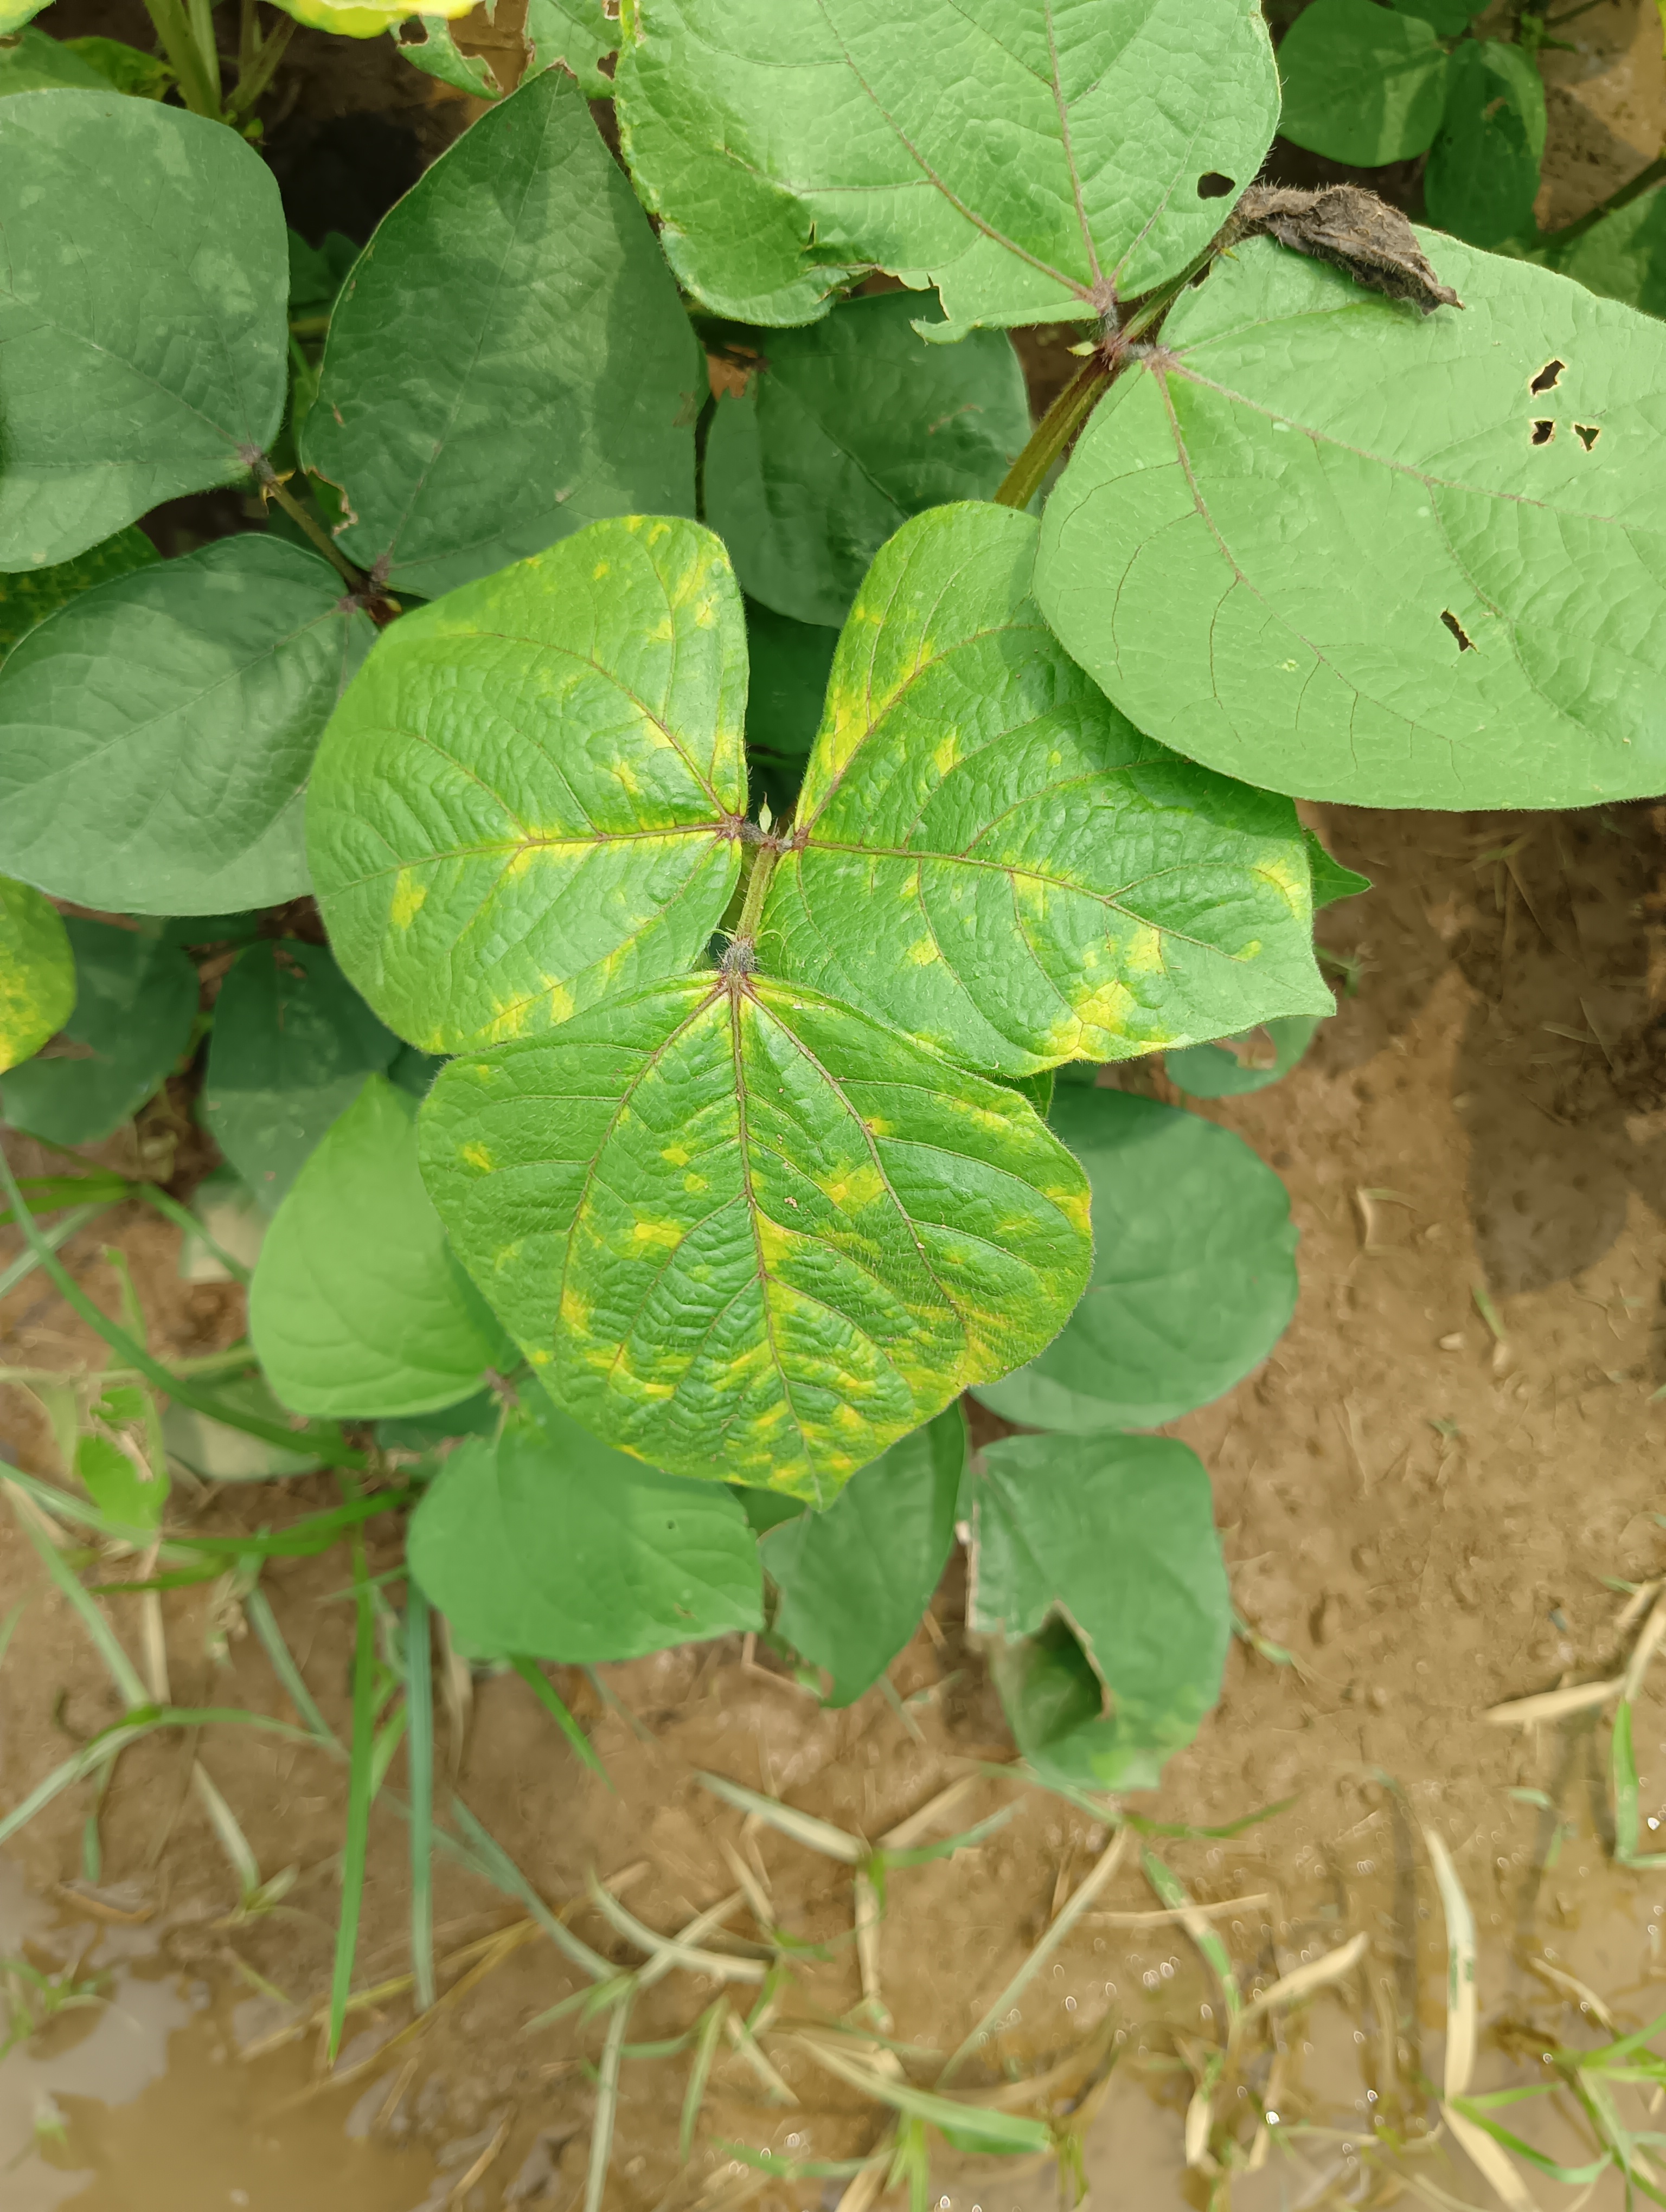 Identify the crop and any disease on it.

mungbean, yellow mosaic
